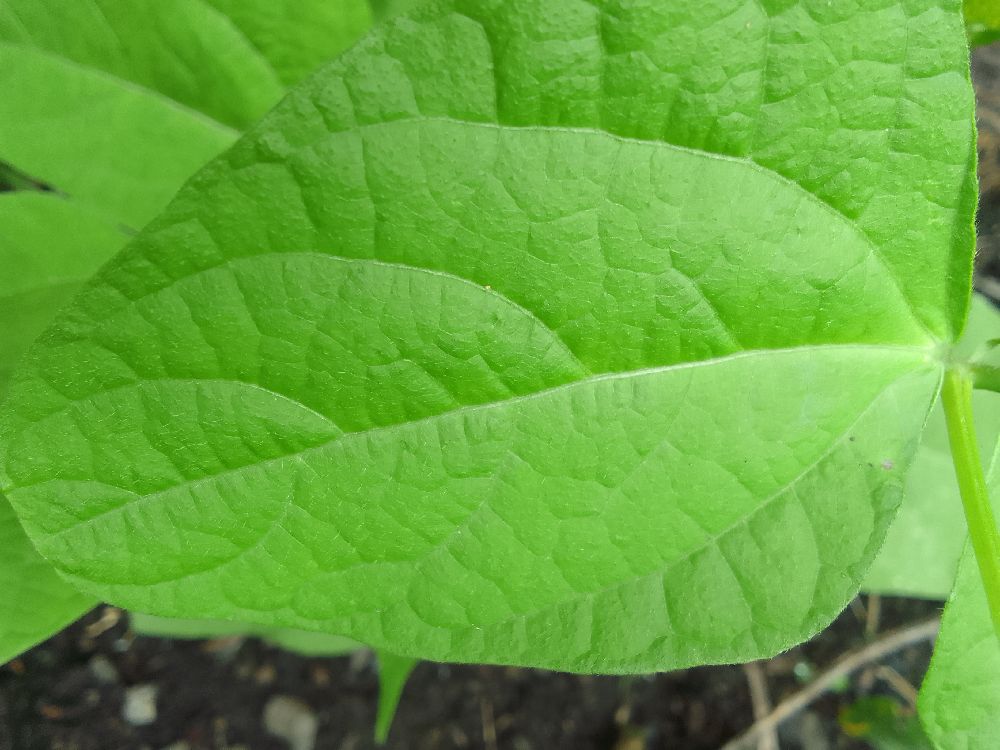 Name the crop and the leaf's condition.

common bean, healthy
